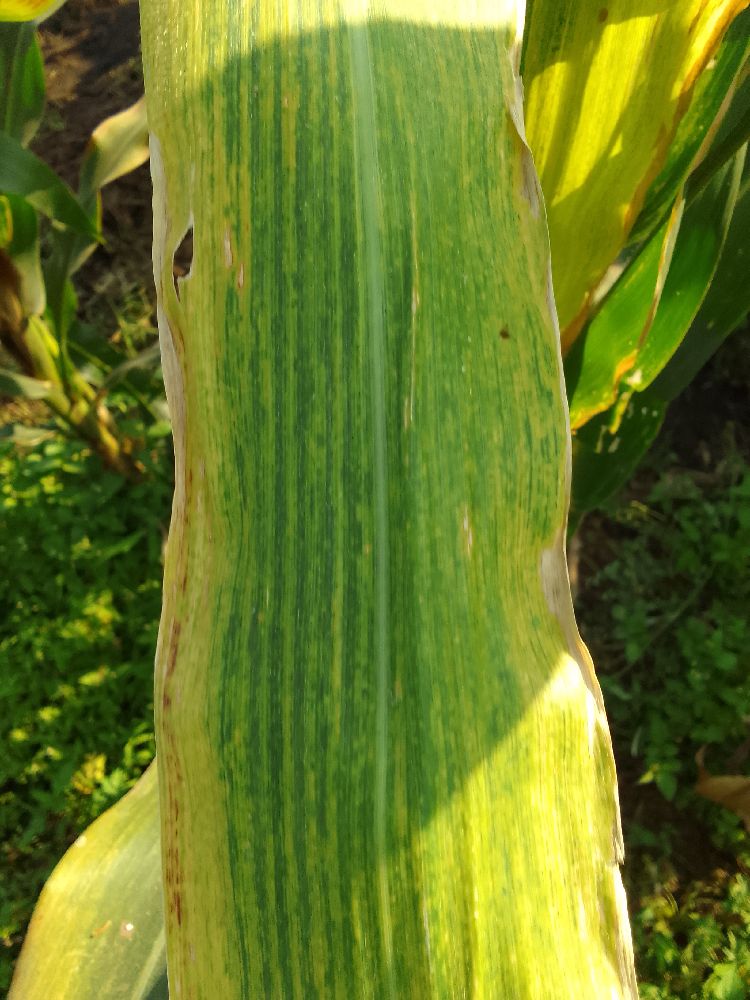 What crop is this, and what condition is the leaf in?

maize, maize lethal necrosis
